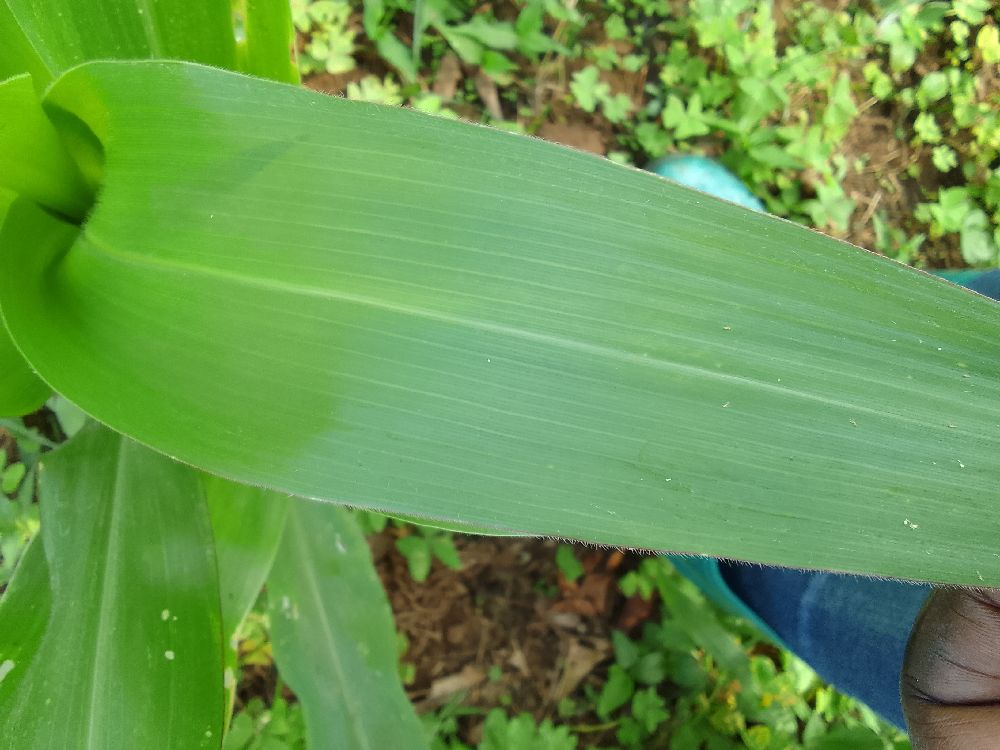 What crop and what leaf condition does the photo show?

maize, healthy
